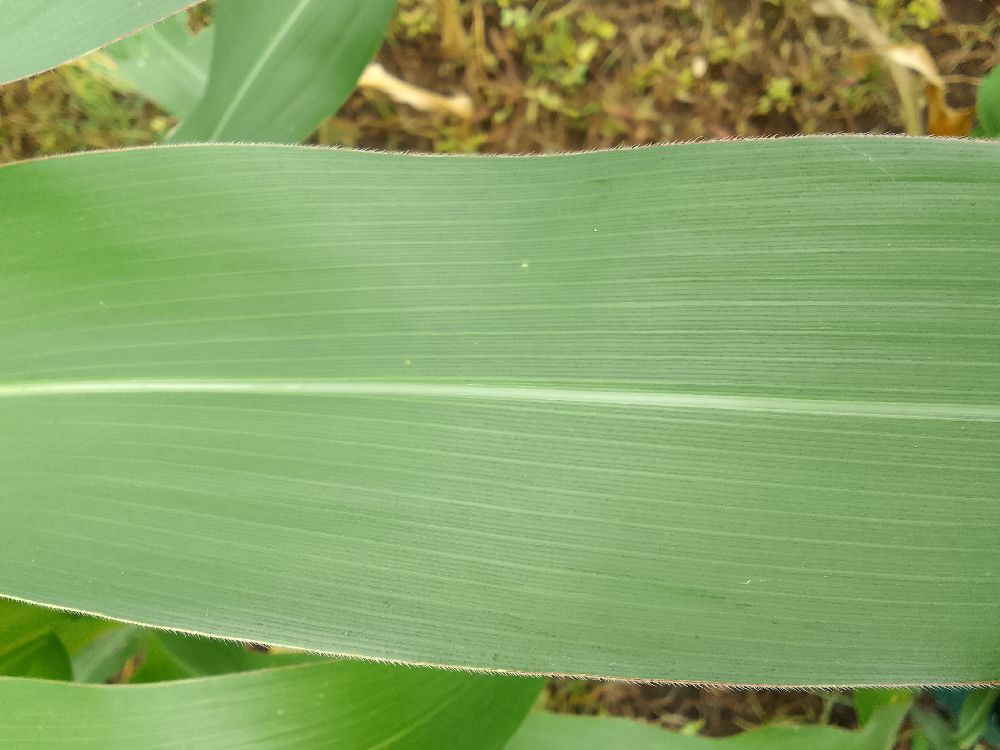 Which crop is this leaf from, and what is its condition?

maize, healthy
